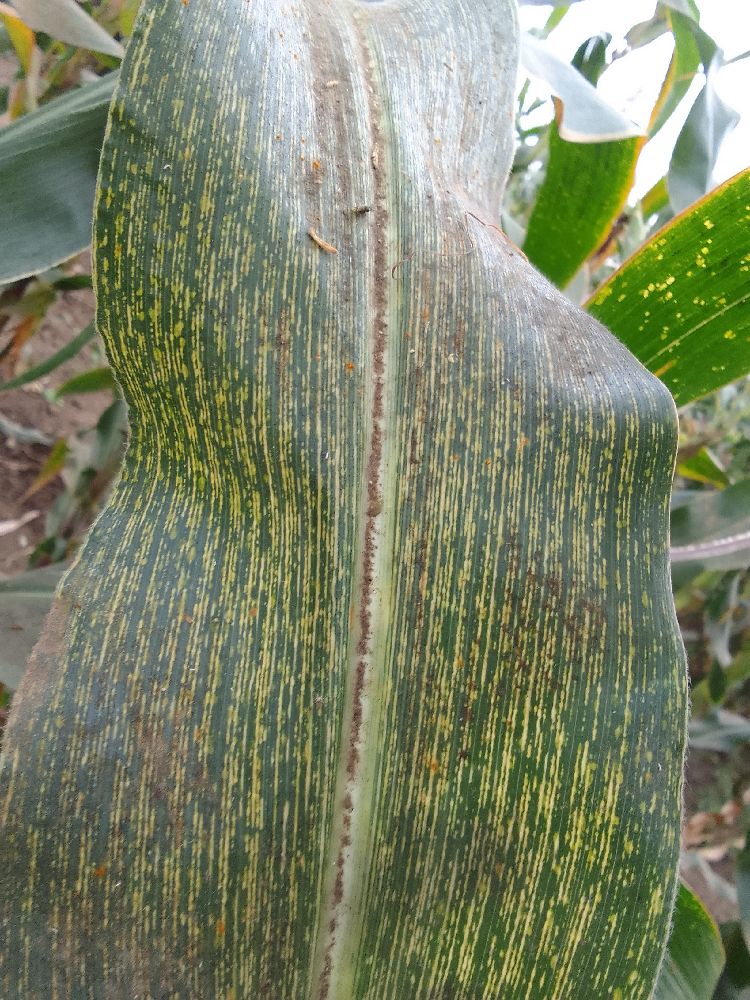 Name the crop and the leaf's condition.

maize, maize streak virus
